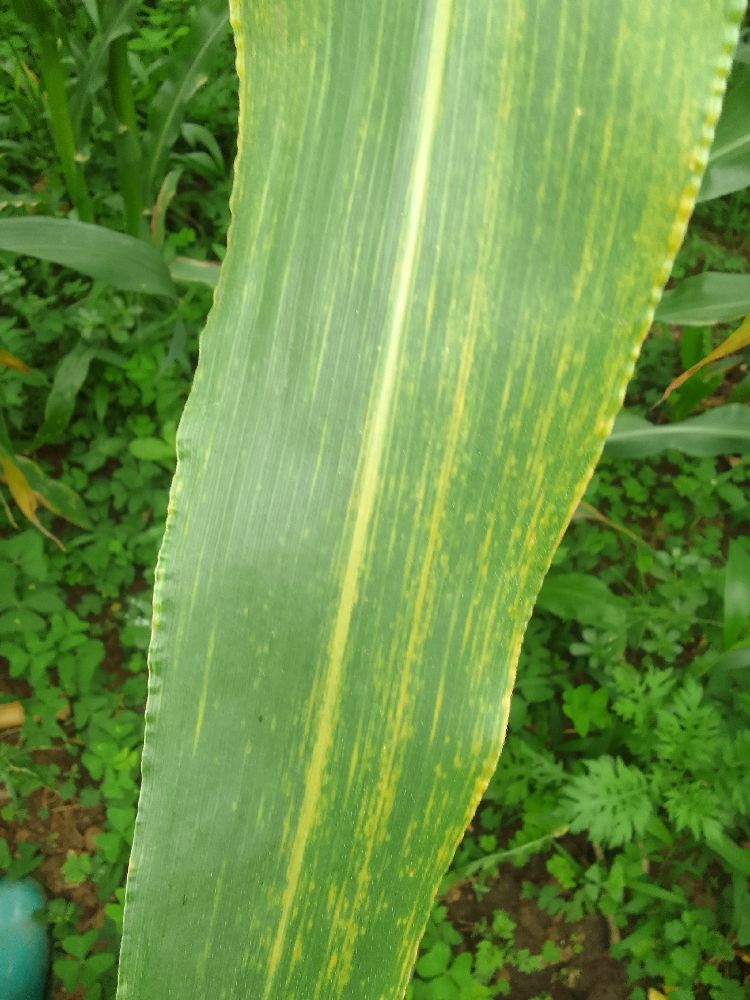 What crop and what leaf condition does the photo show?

maize, maize lethal necrosis
